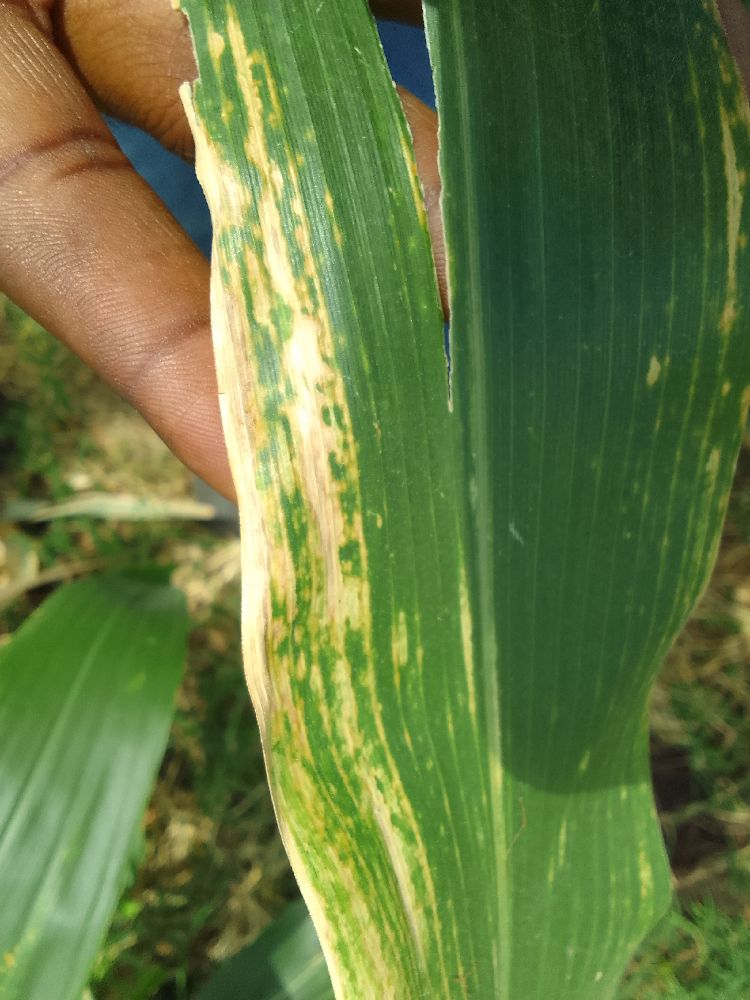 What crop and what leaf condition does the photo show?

maize, maize lethal necrosis
